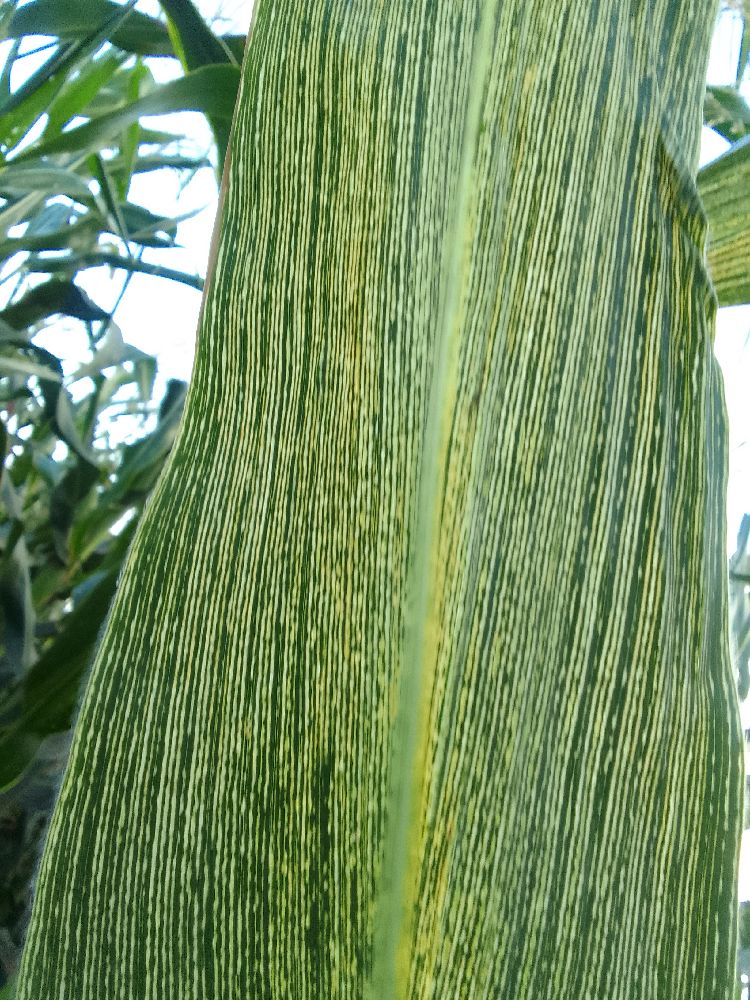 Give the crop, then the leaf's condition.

maize, maize streak virus
